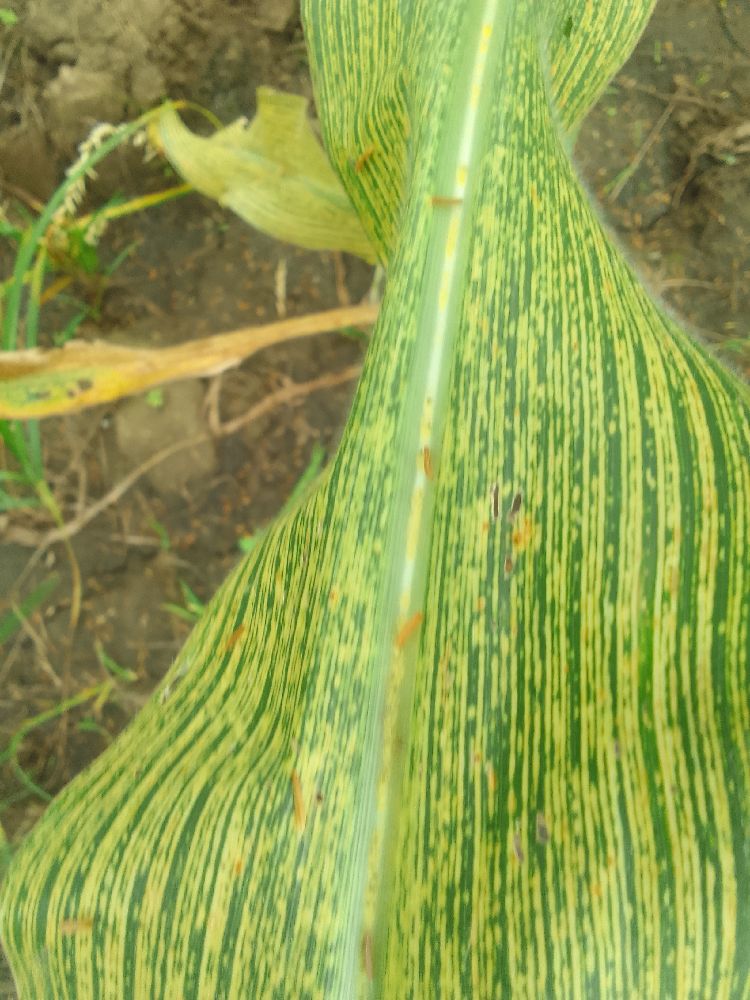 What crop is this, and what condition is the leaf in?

maize, maize streak virus
